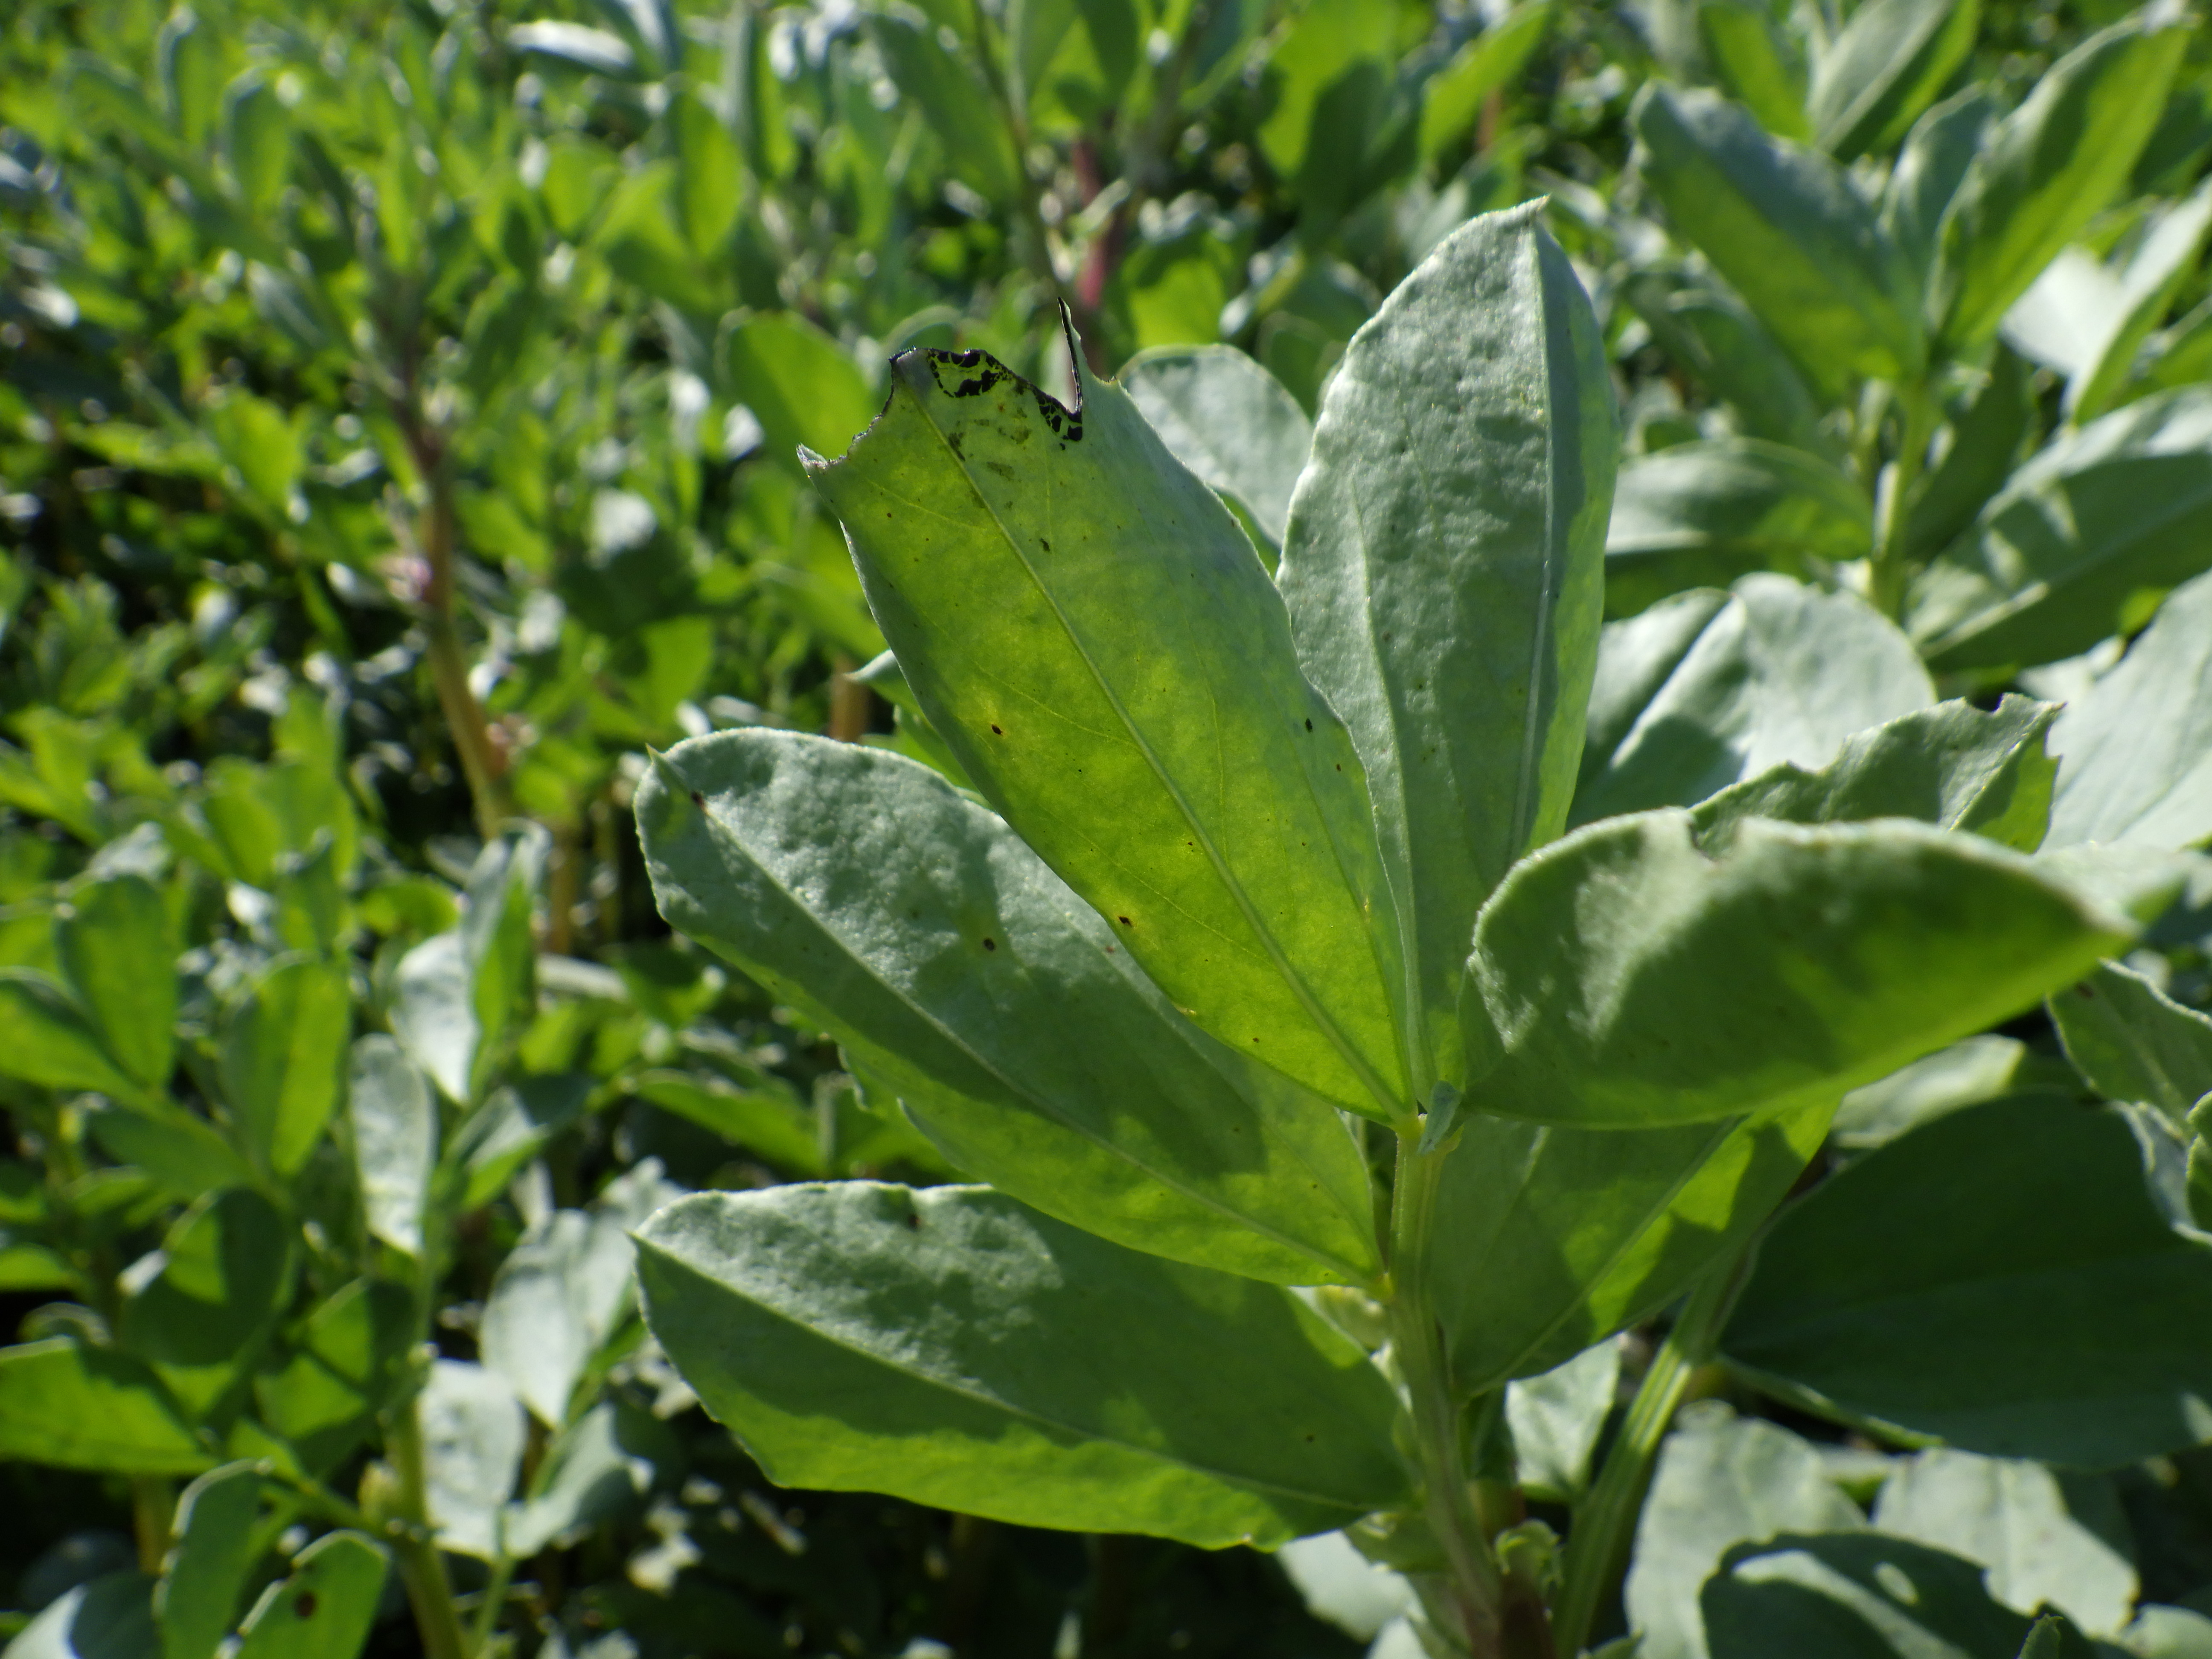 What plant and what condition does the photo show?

faba bean, phytophagous
